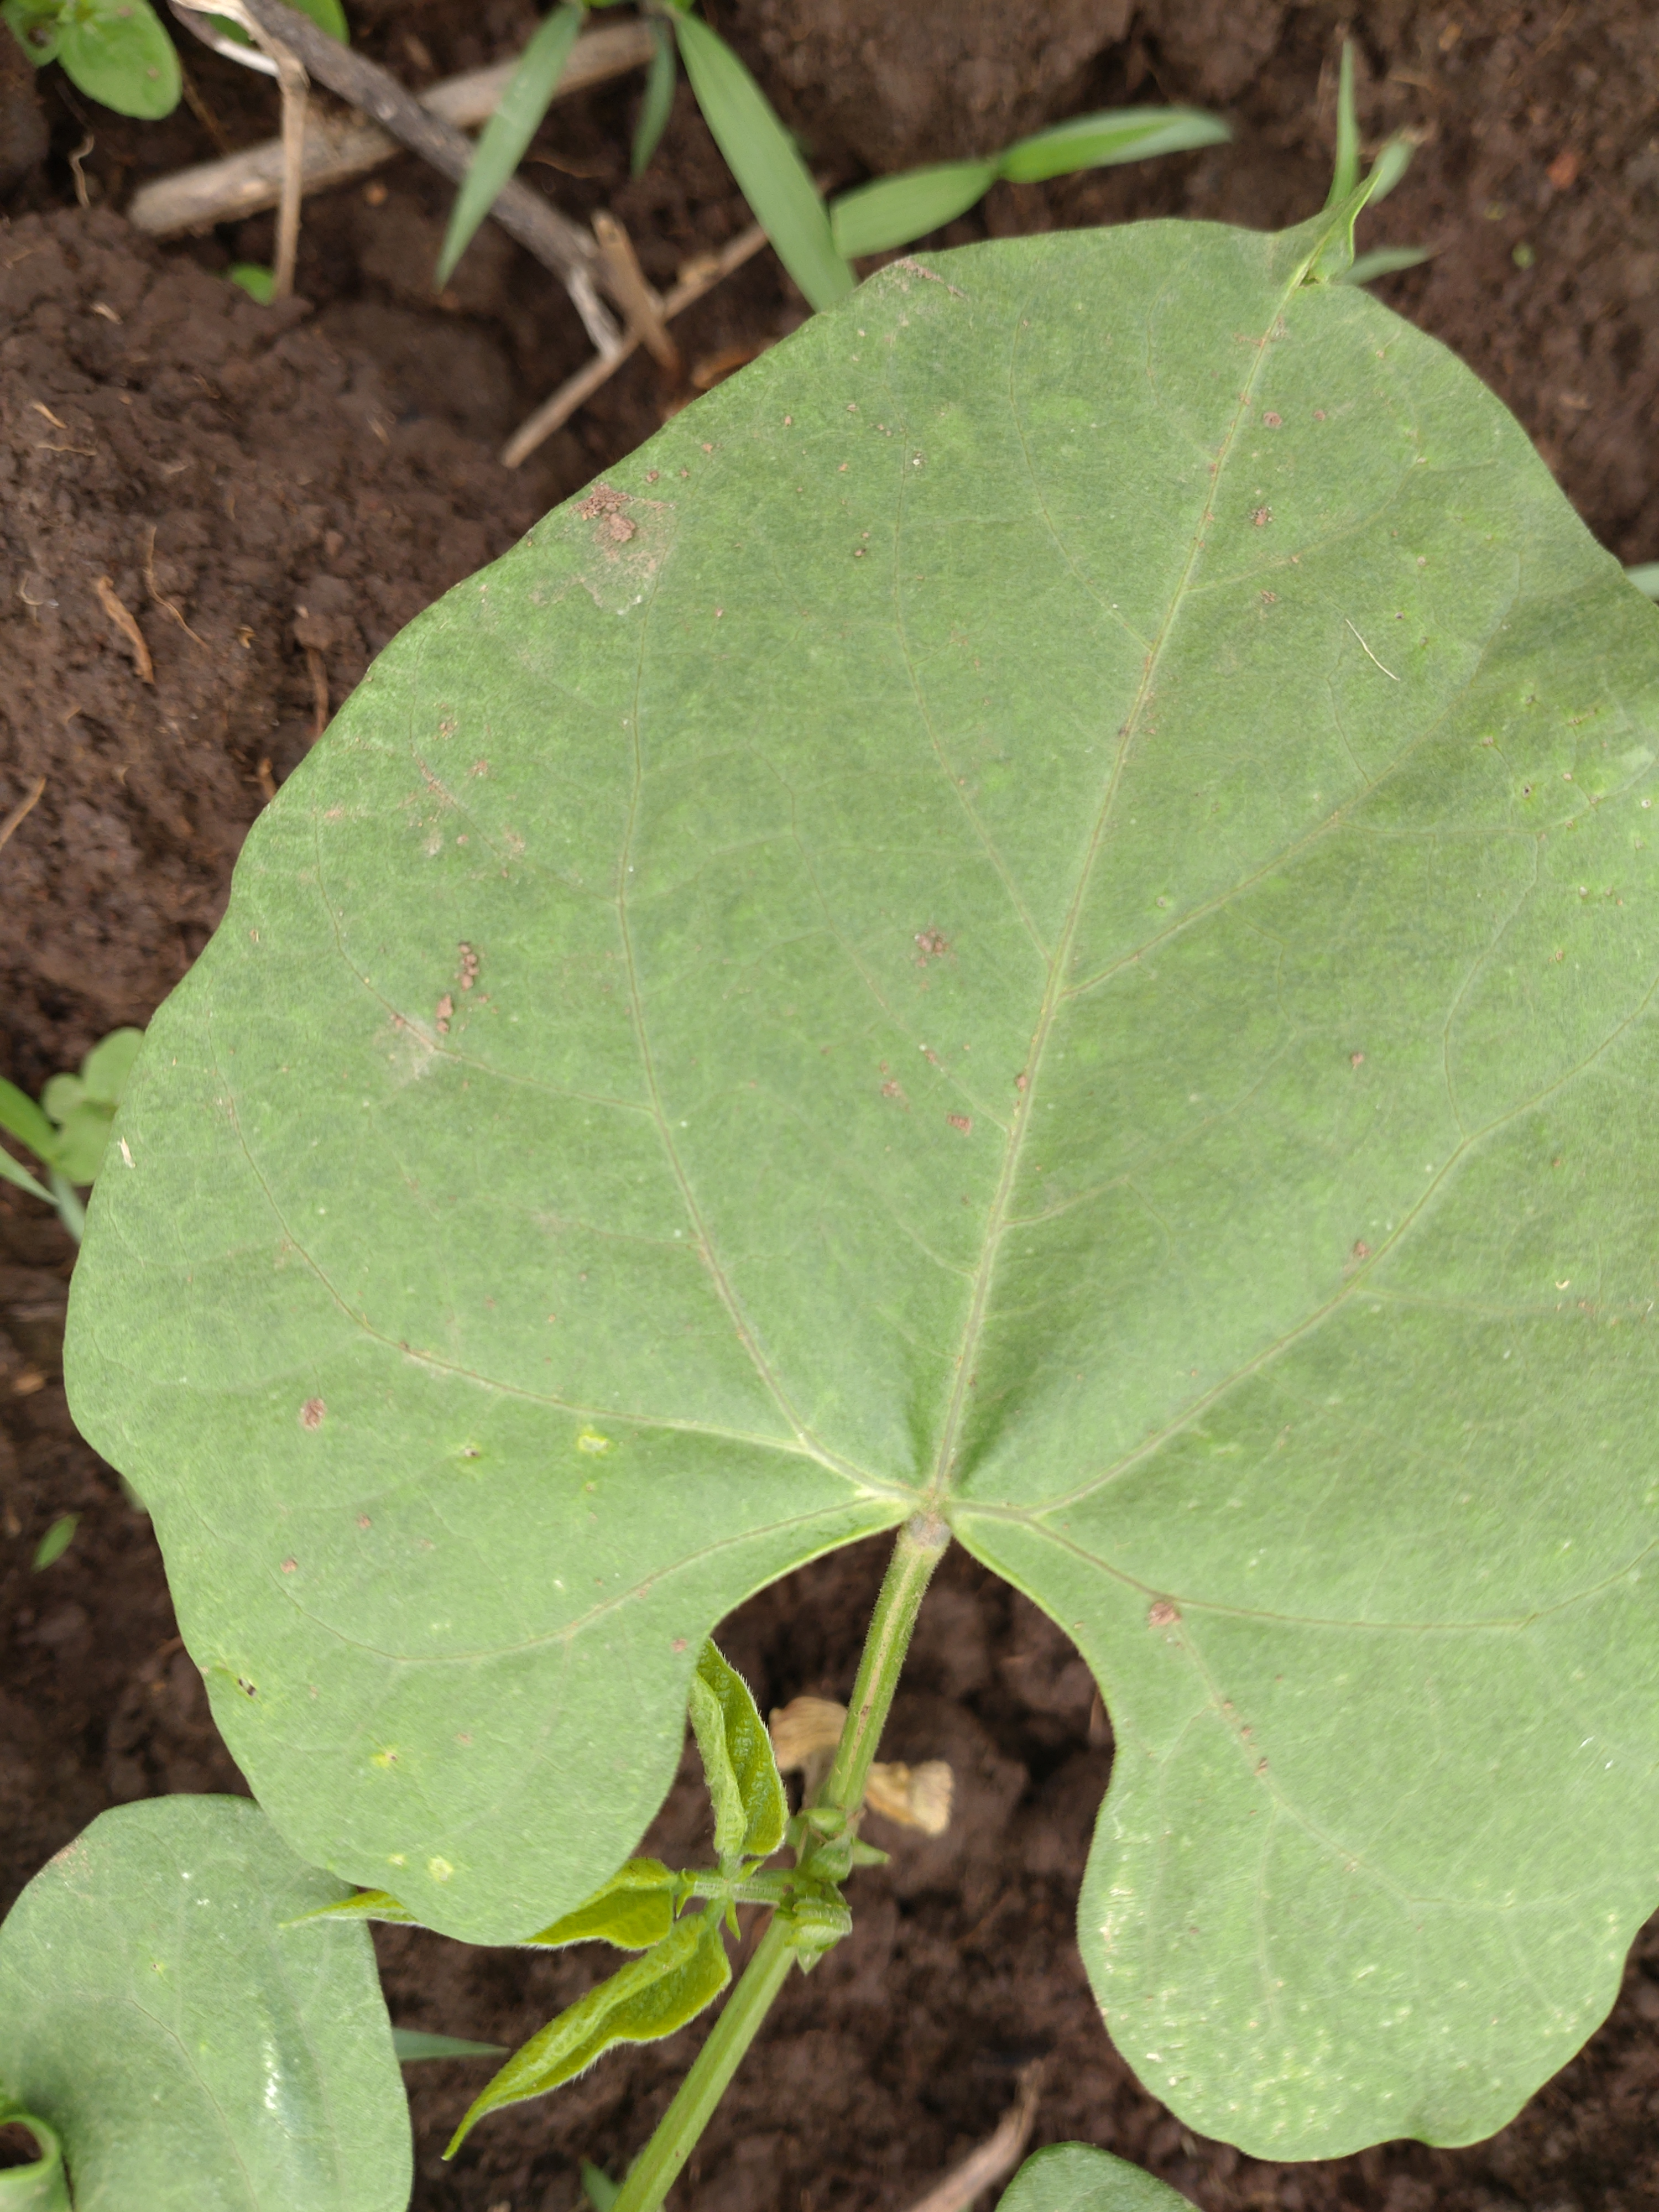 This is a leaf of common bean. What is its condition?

healthy
